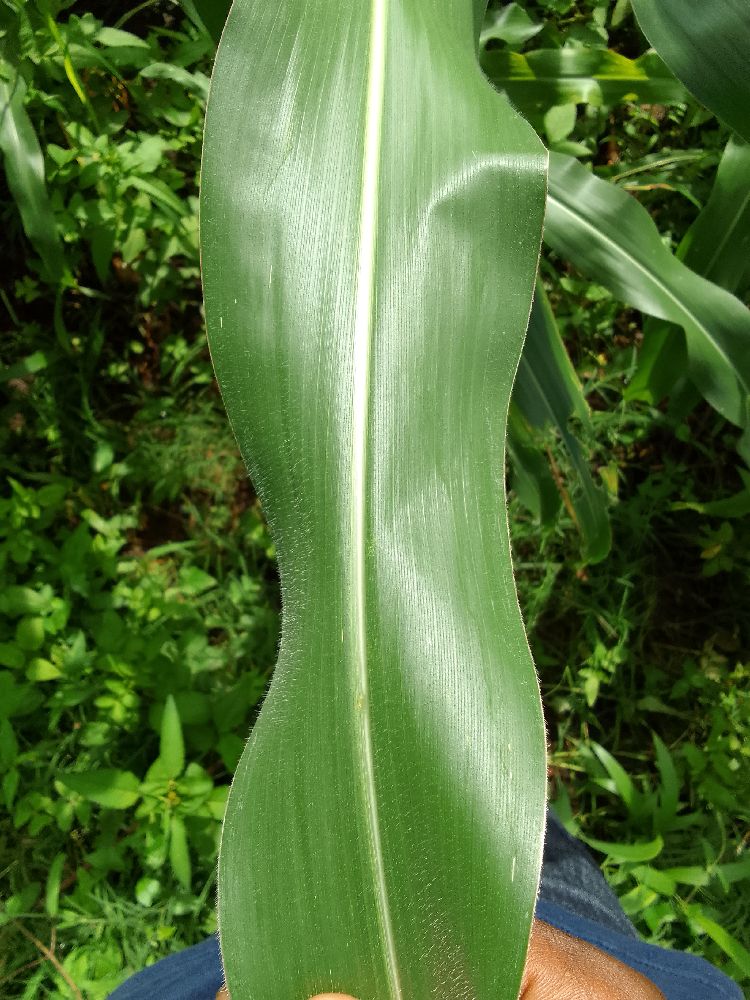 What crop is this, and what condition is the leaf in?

maize, healthy
